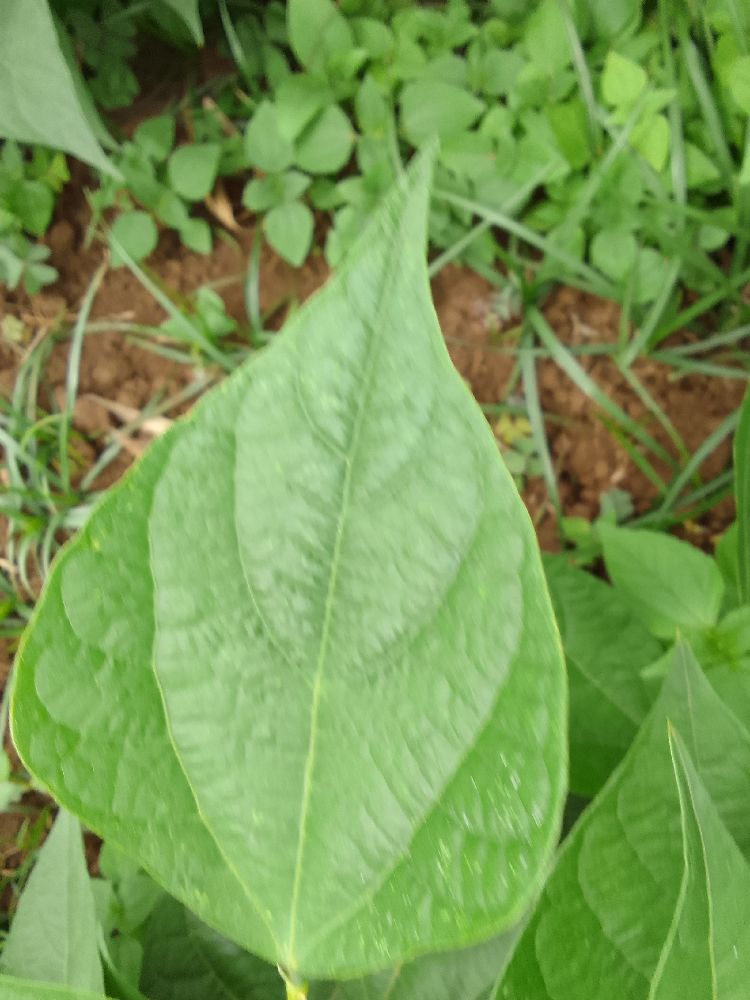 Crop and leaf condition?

common bean, healthy
